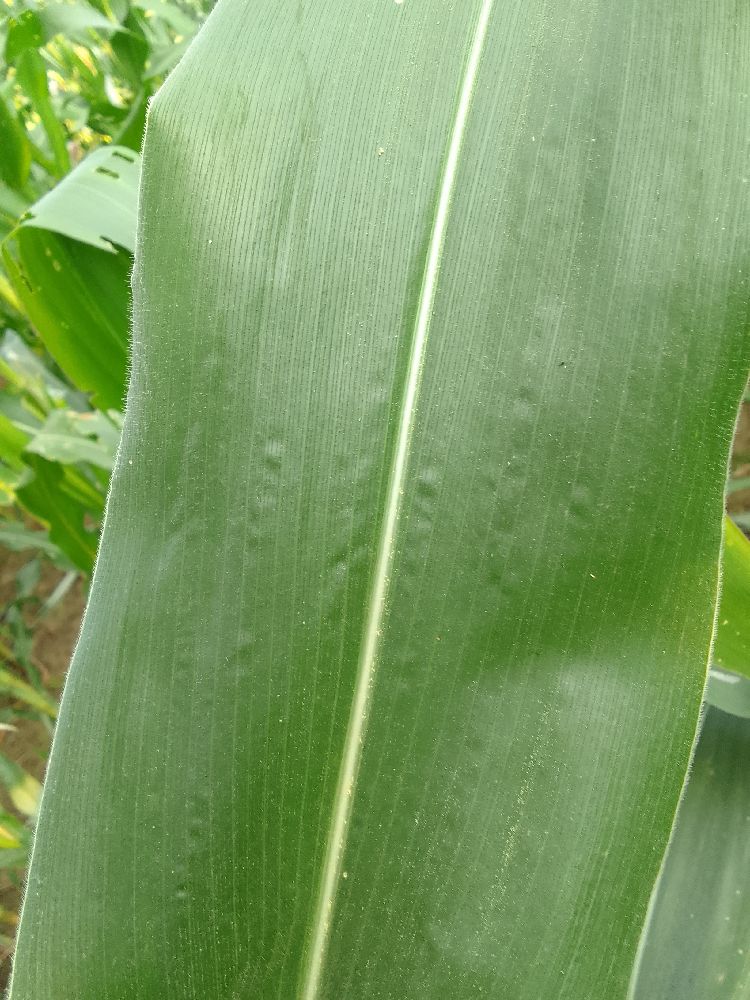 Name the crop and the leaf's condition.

maize, healthy
